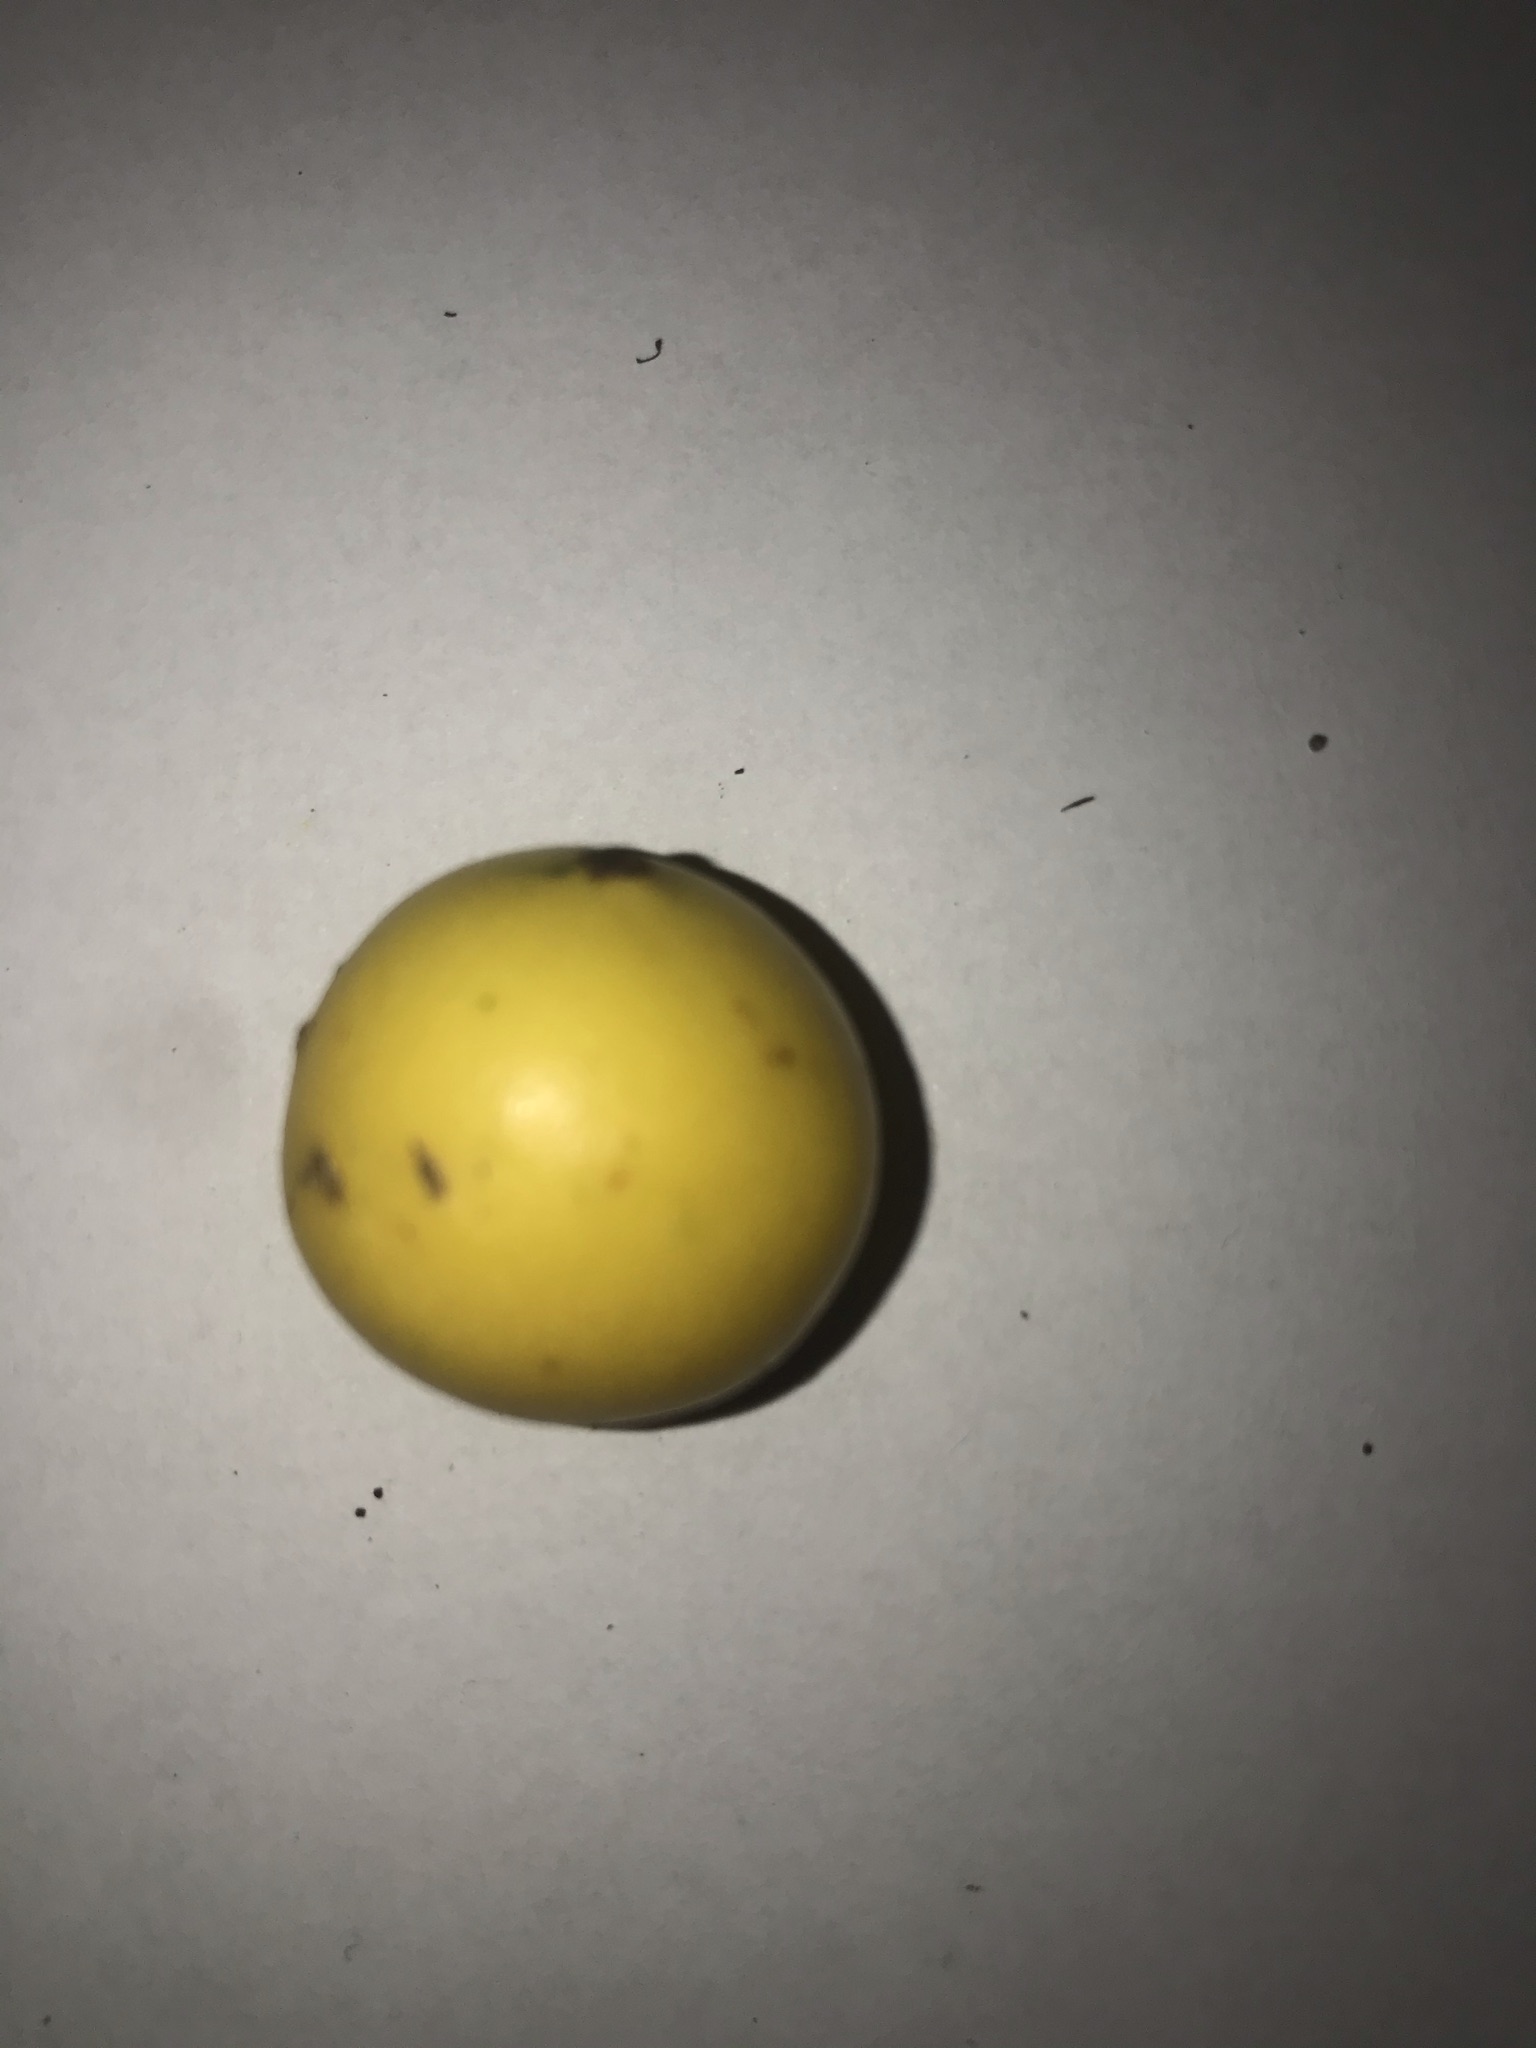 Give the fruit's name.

abiu
